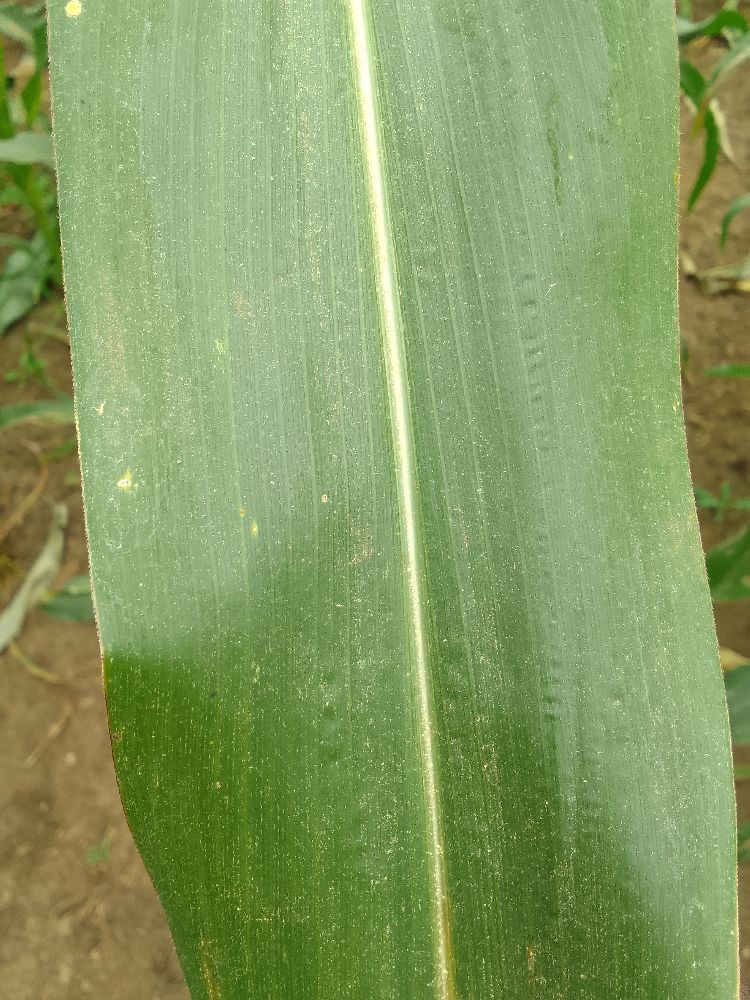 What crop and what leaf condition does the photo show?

maize, healthy
